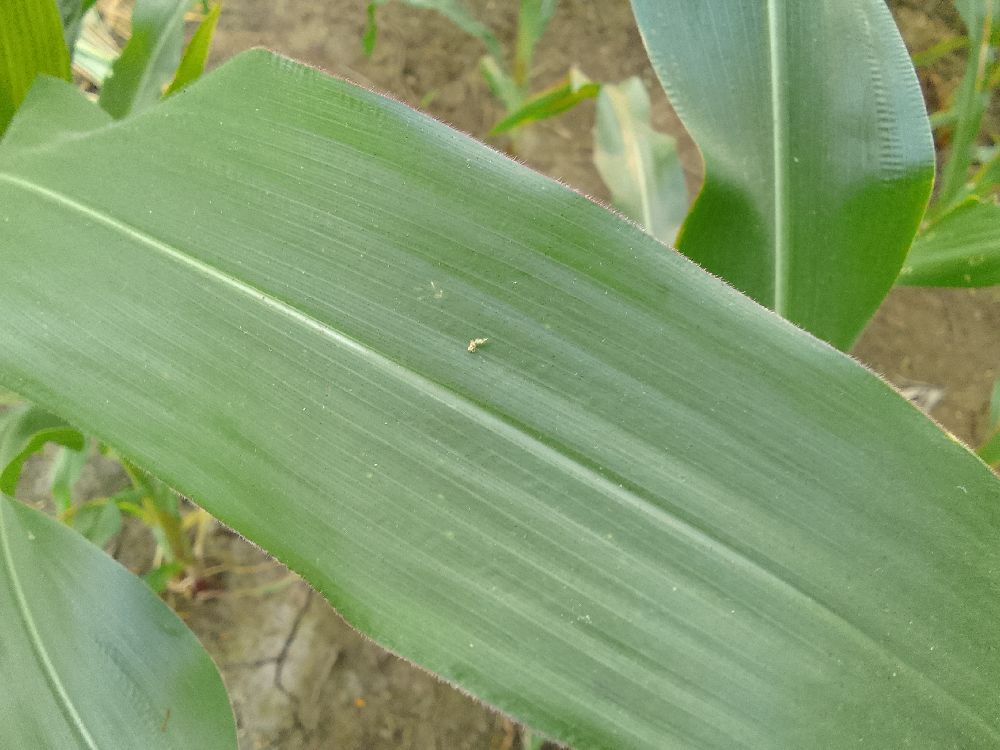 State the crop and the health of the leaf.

maize, healthy
